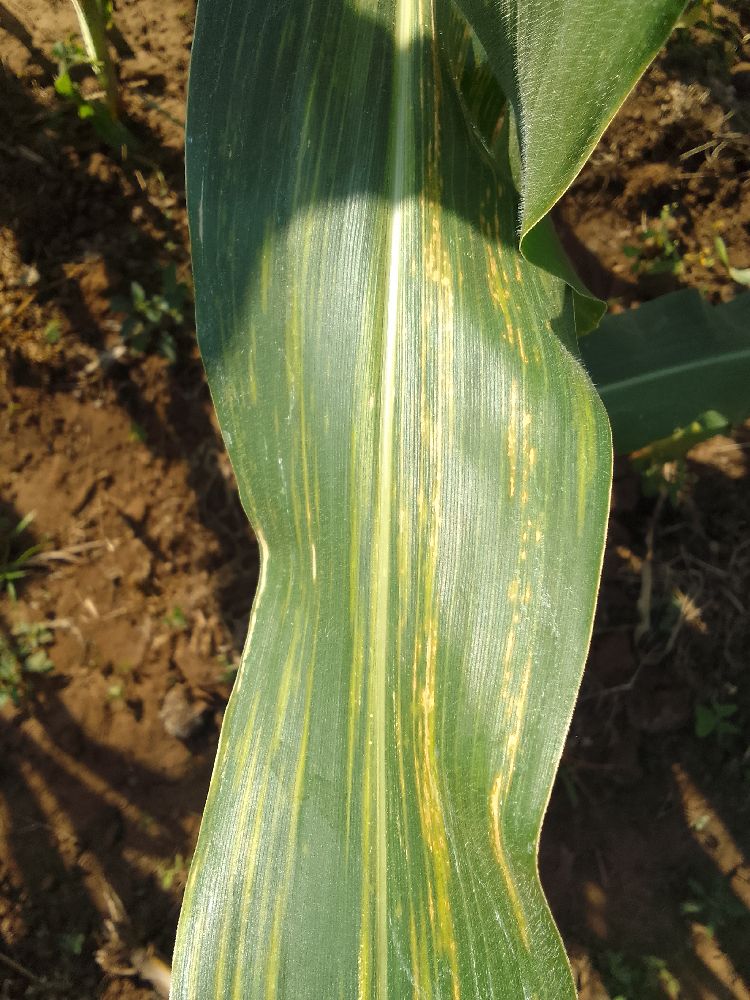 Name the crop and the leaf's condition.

maize, maize lethal necrosis
